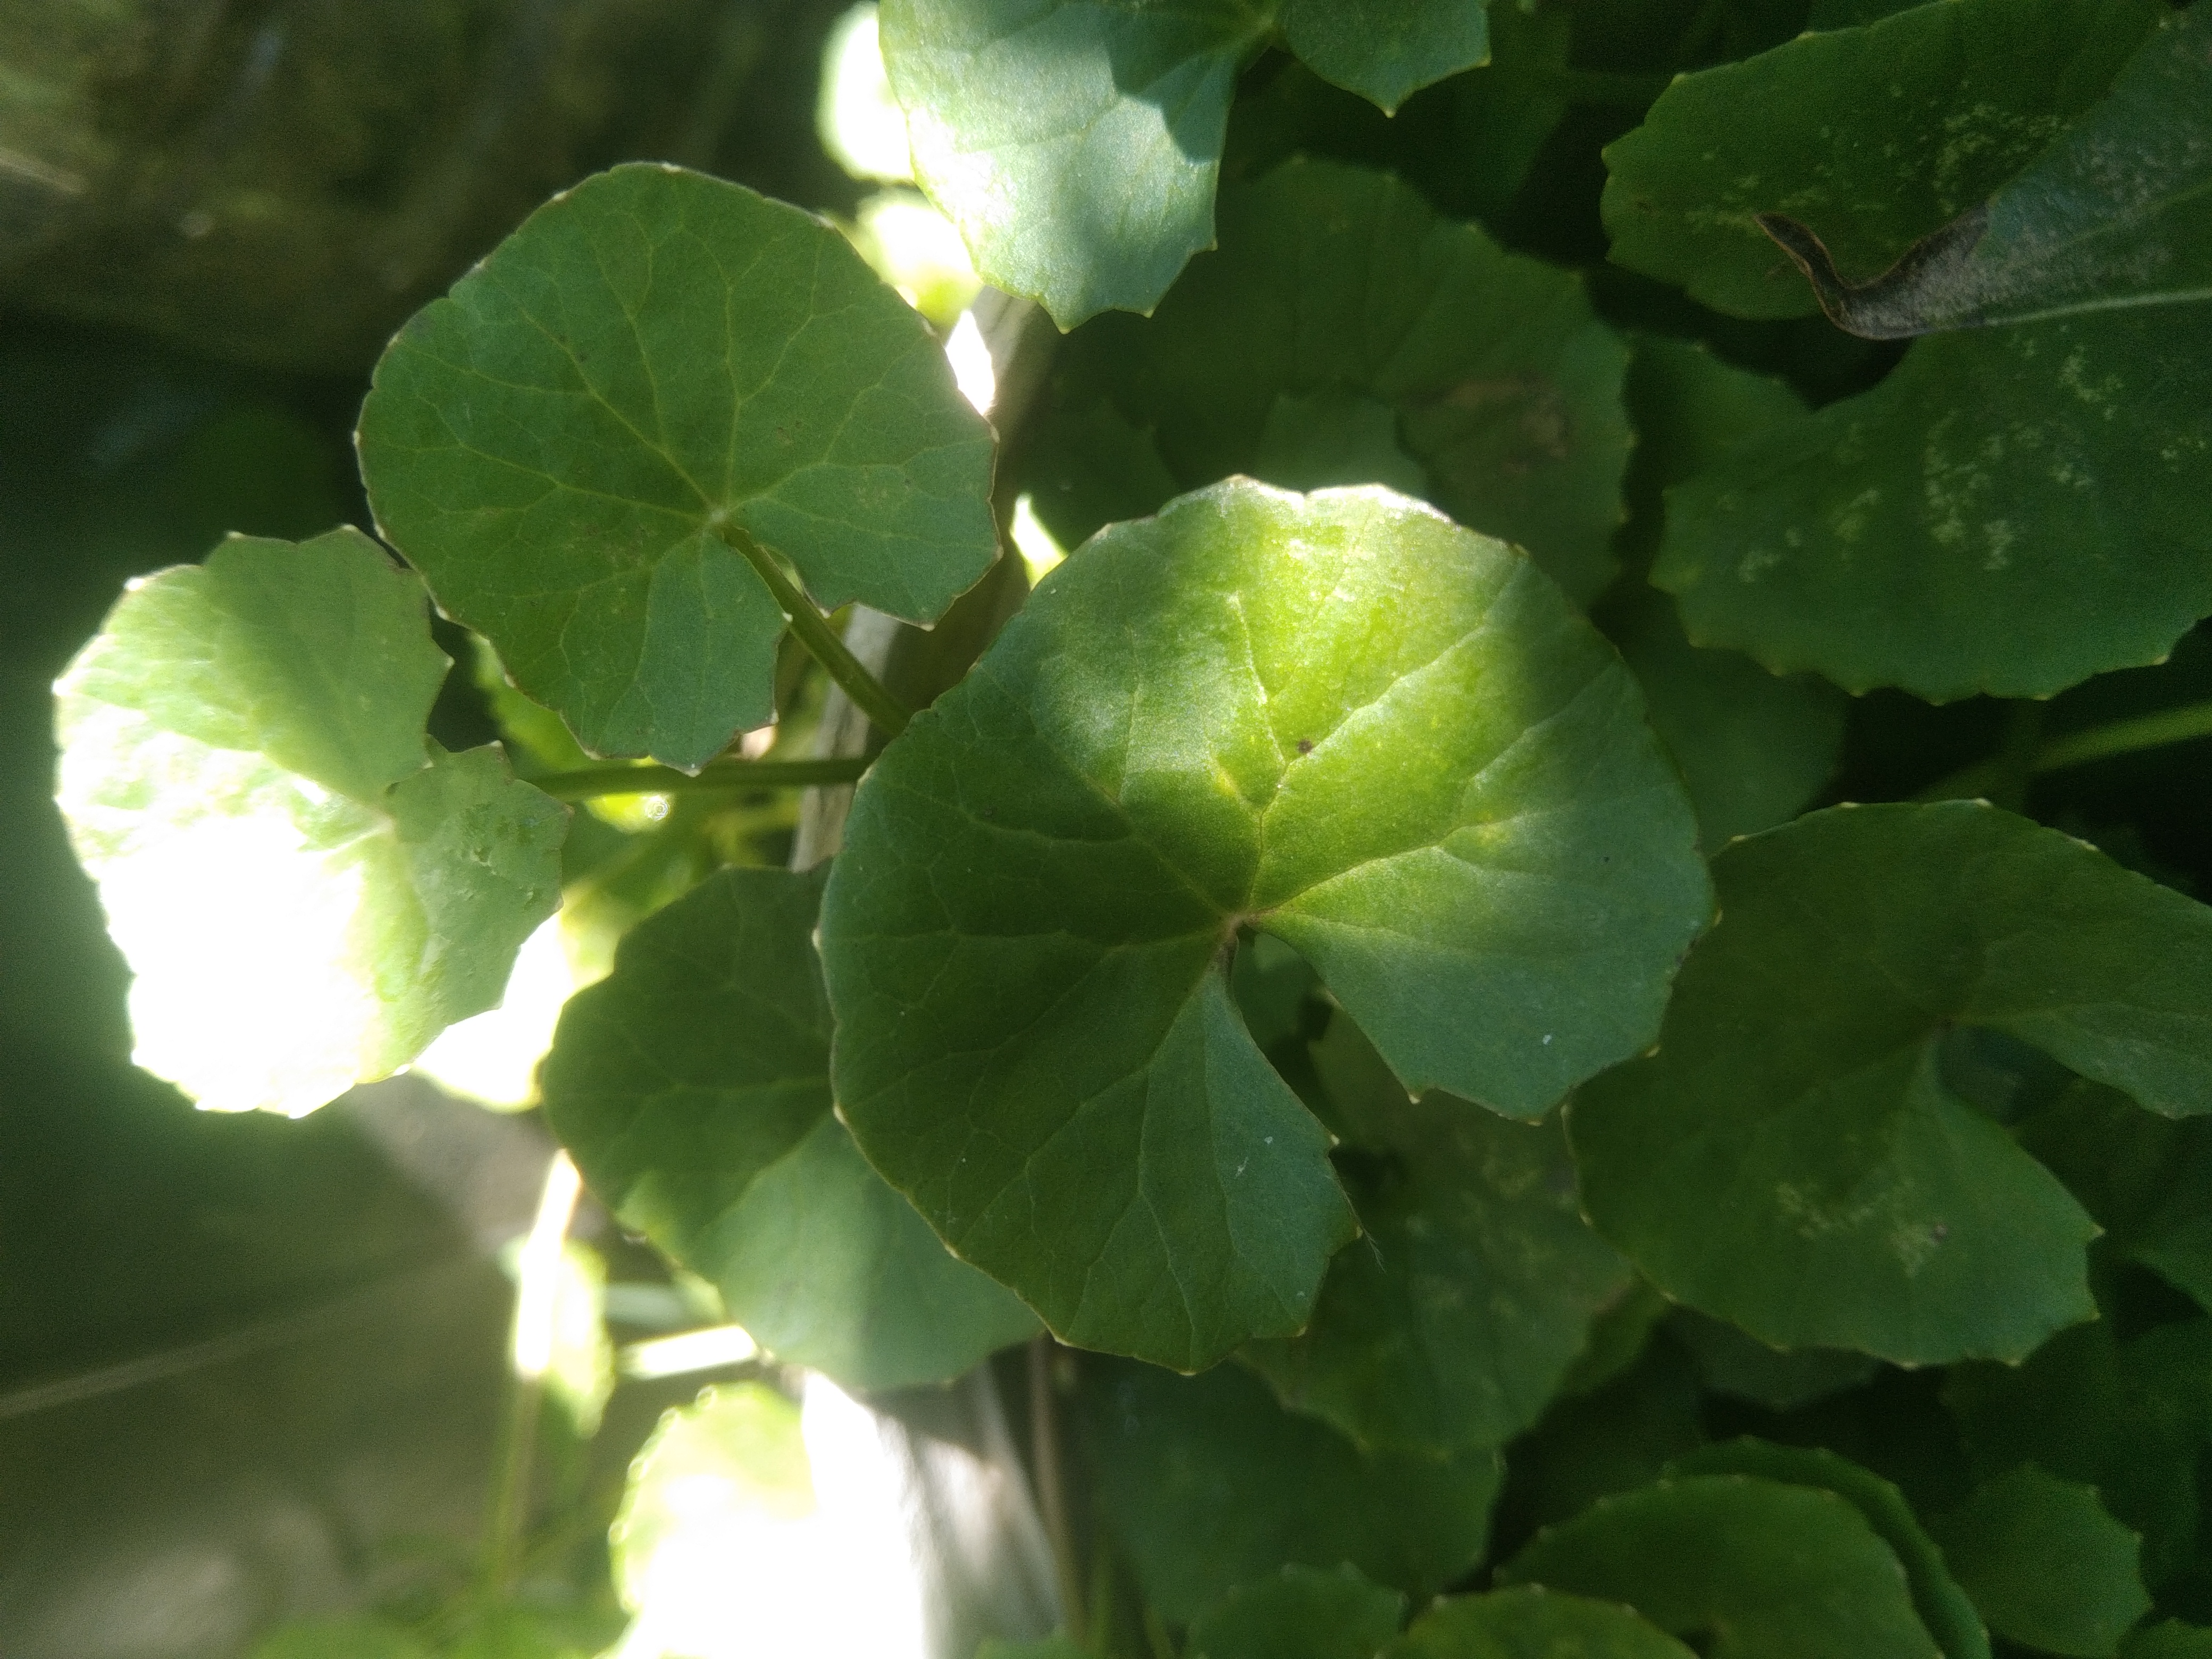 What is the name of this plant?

thankuni
